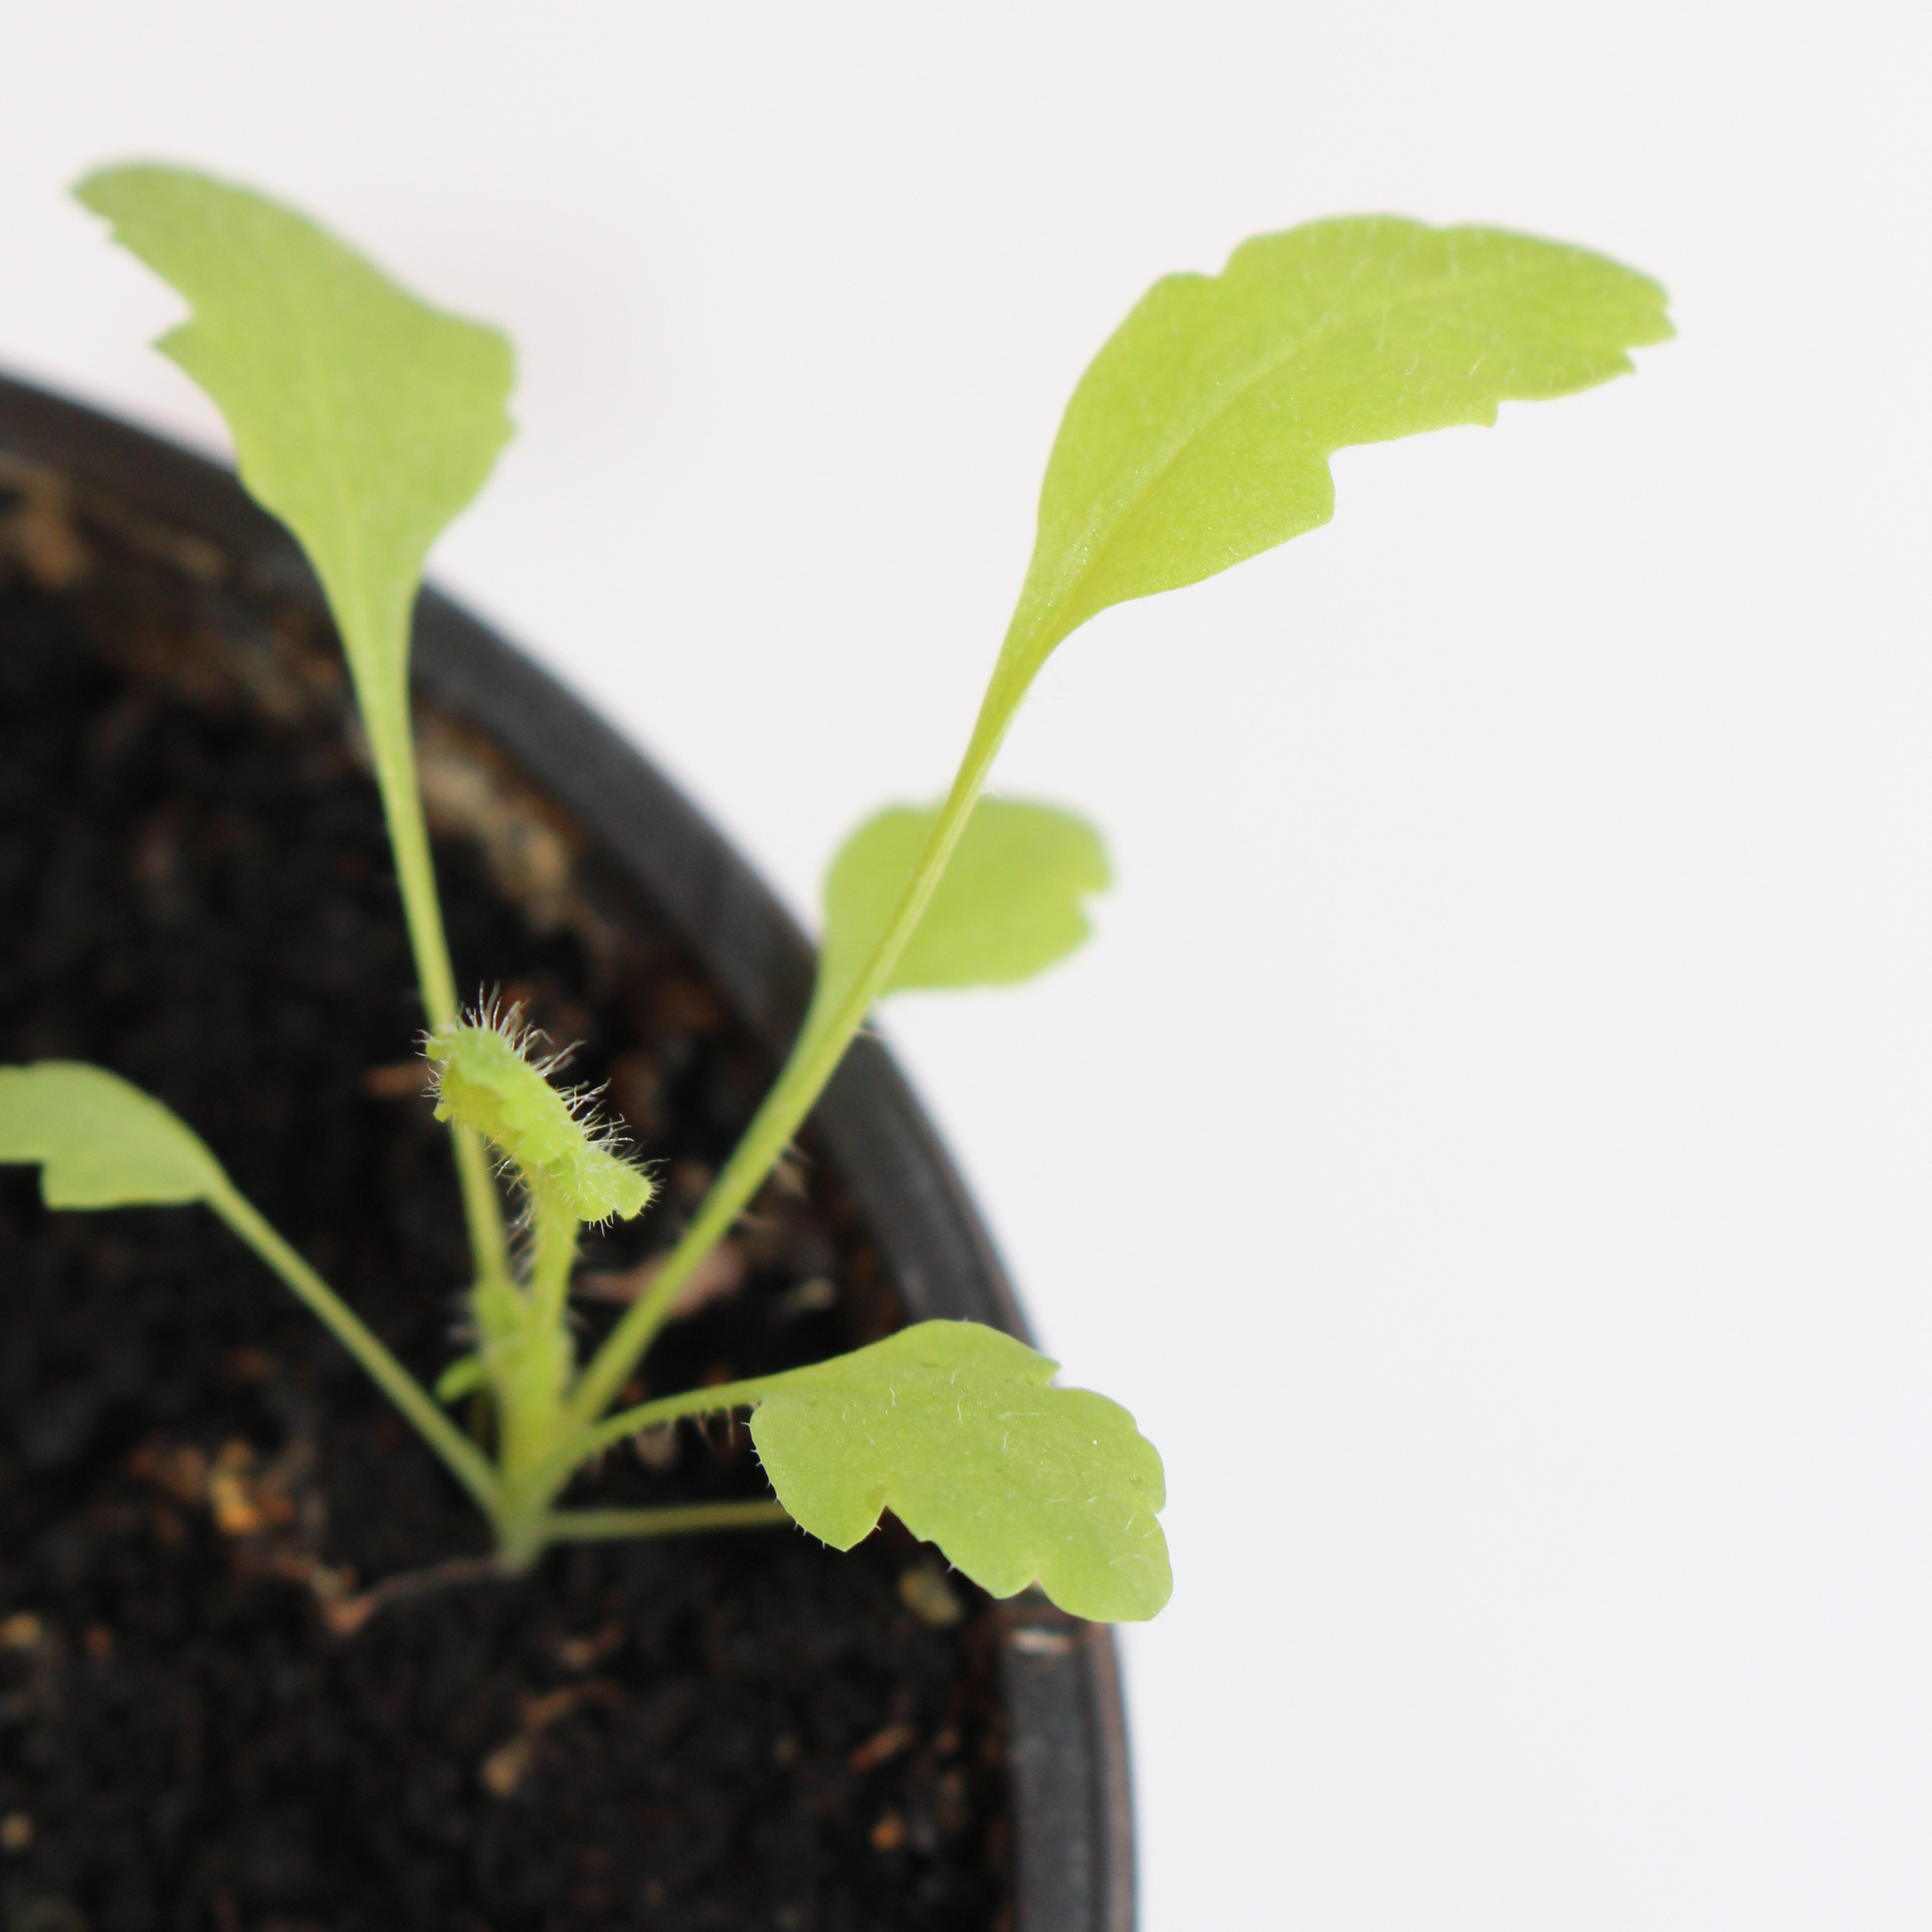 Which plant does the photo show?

Papaver rhoeas
